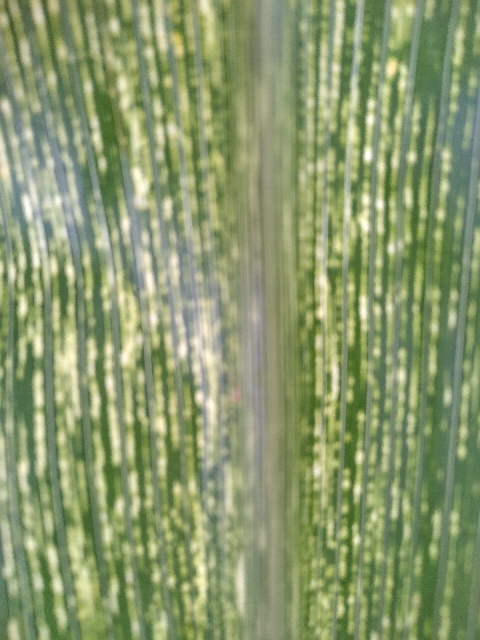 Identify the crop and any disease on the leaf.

maize, maize streak virus
